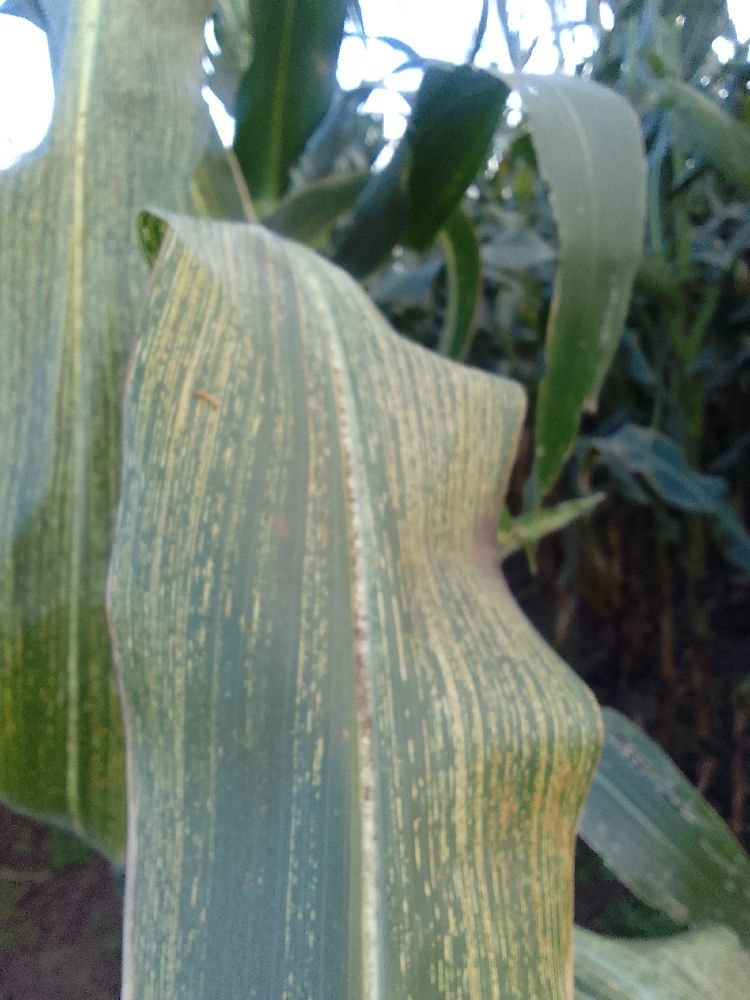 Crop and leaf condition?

maize, maize streak virus
